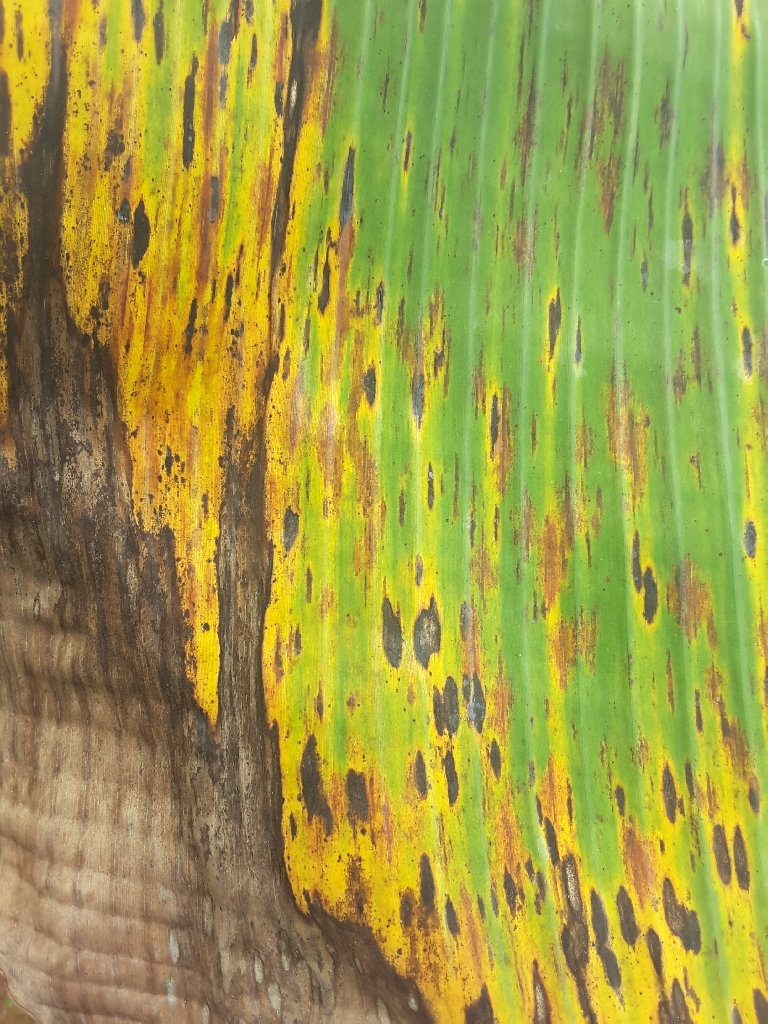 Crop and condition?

banana, black sigatoka
